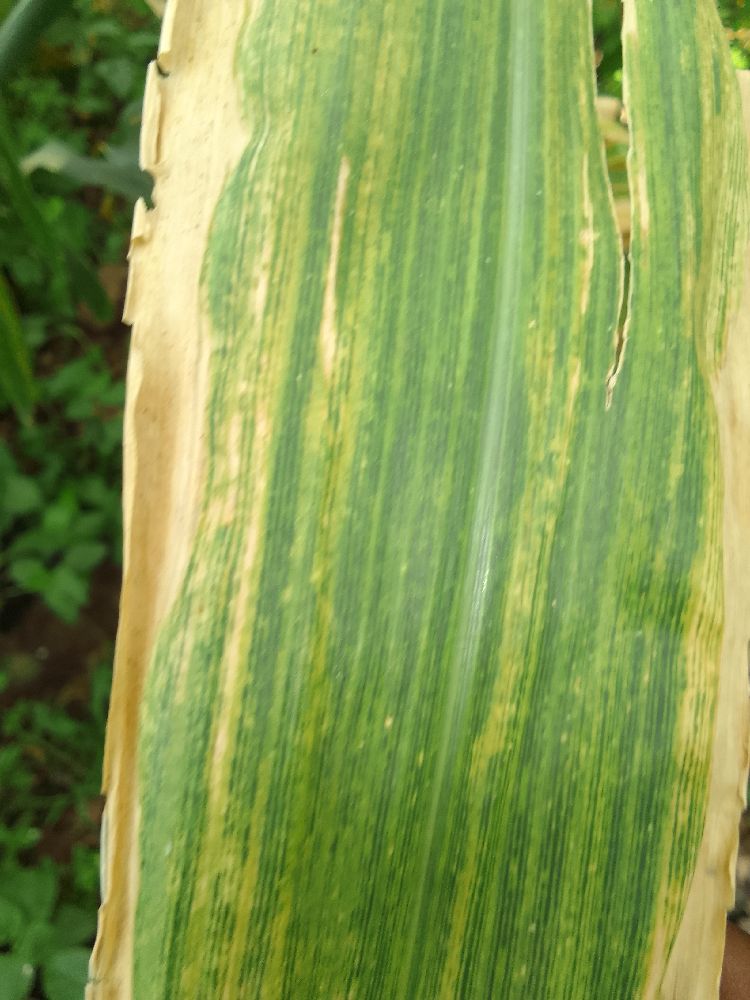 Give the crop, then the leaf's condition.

maize, maize lethal necrosis
